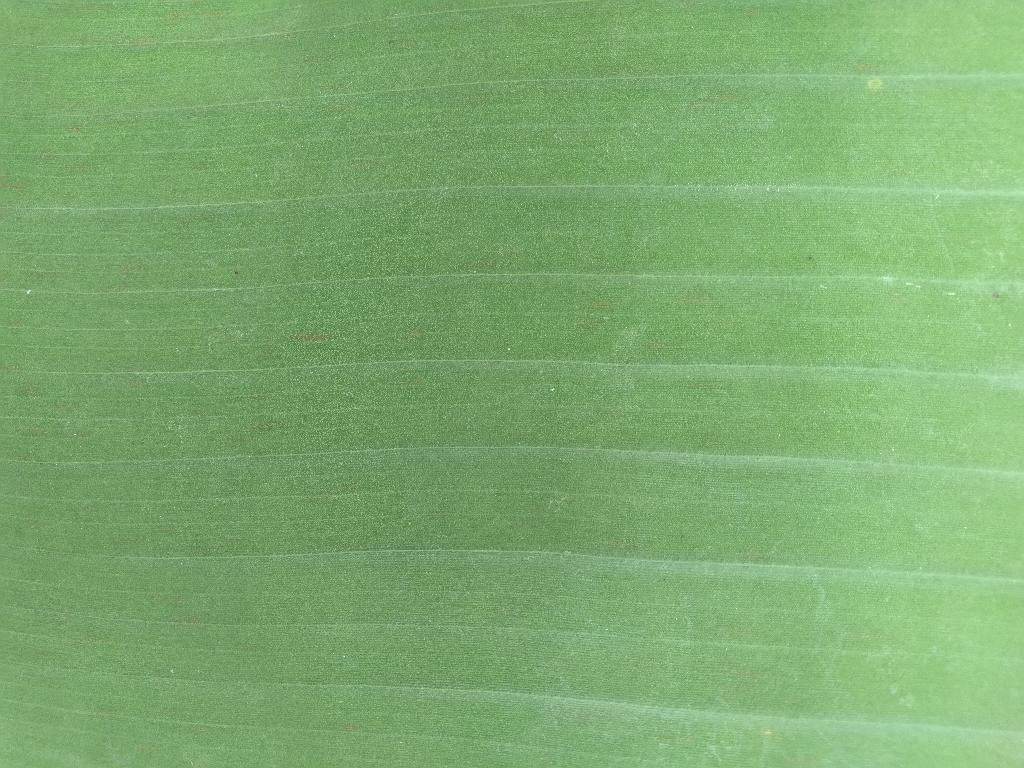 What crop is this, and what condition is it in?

banana, healthy
